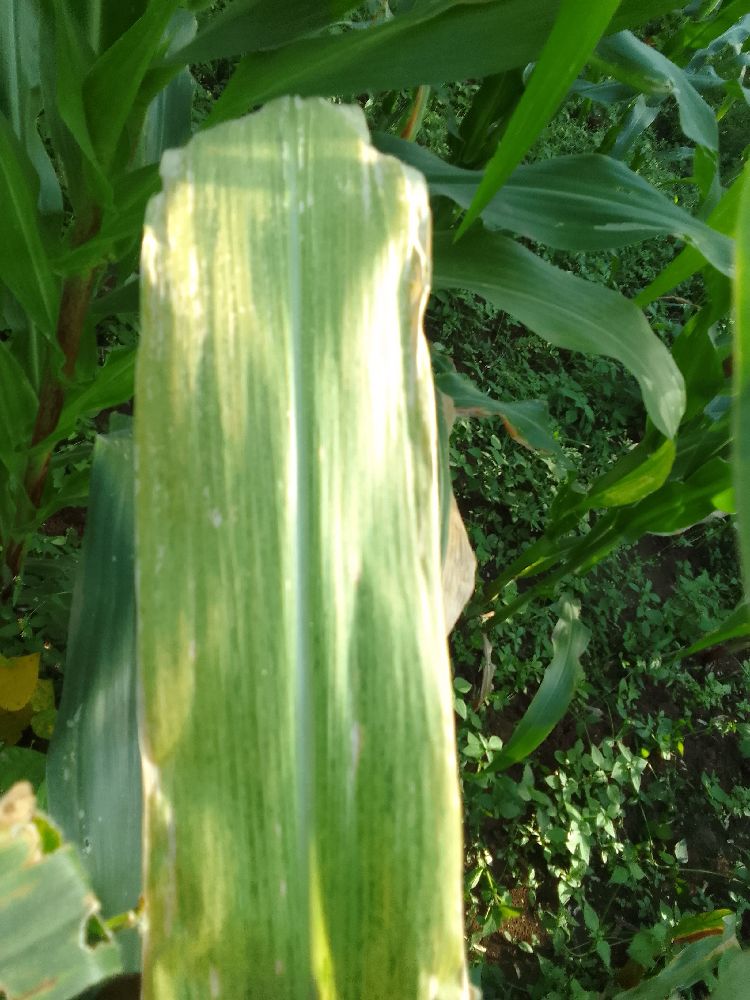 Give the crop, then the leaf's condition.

maize, maize lethal necrosis
